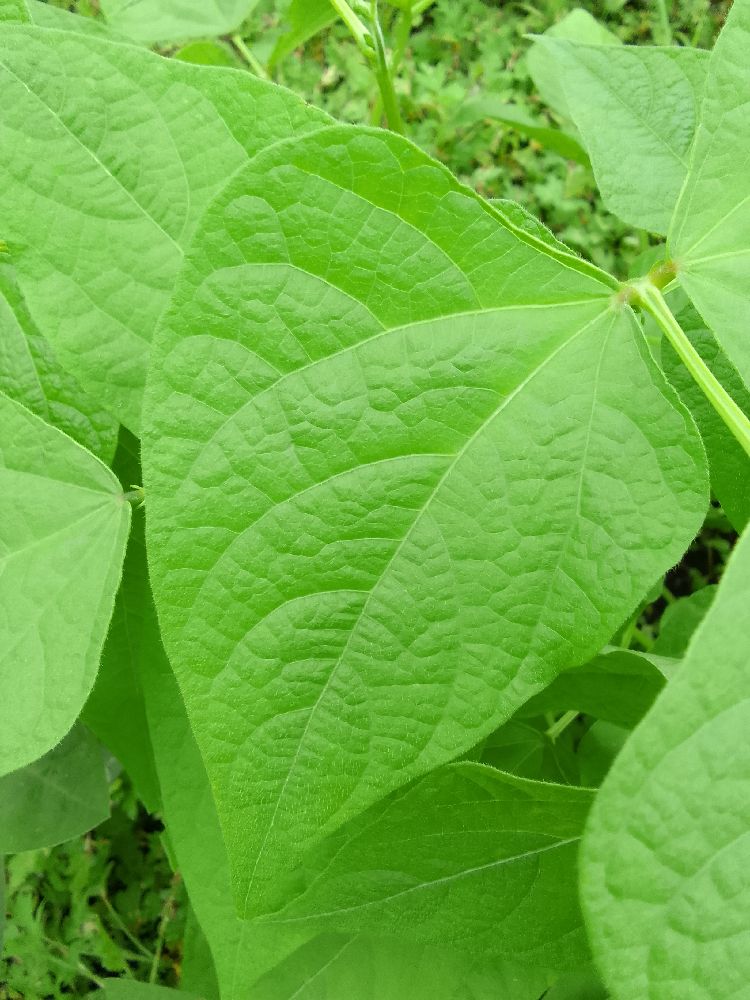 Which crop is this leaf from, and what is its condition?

common bean, healthy
